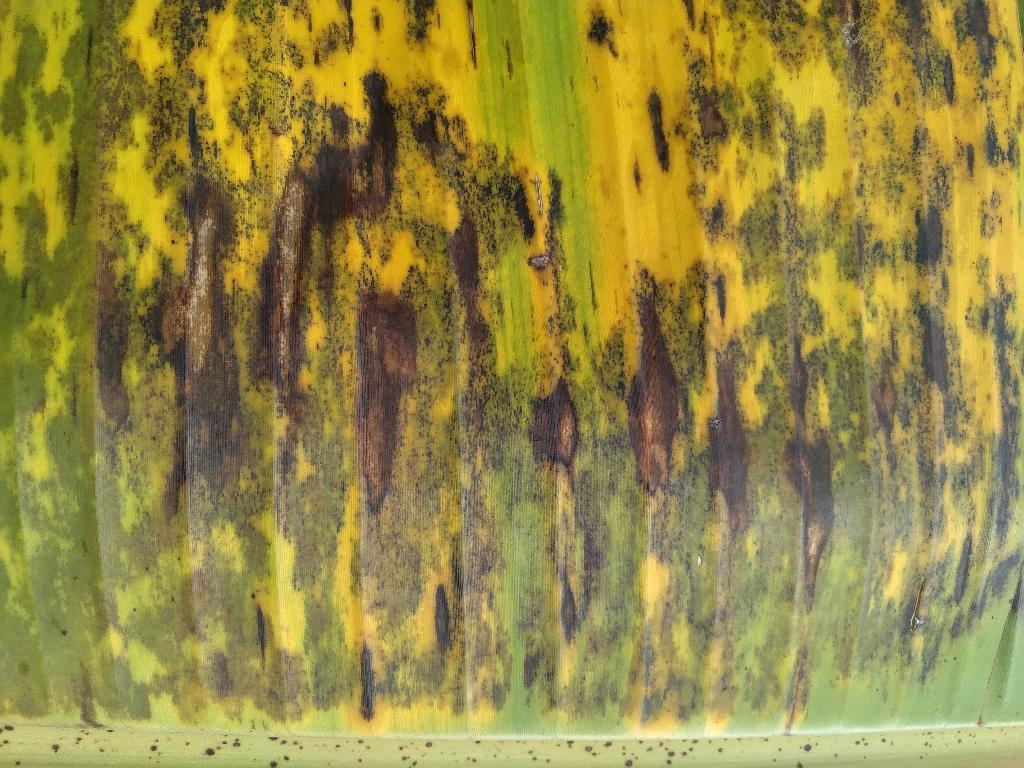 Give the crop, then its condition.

banana, black sigatoka
